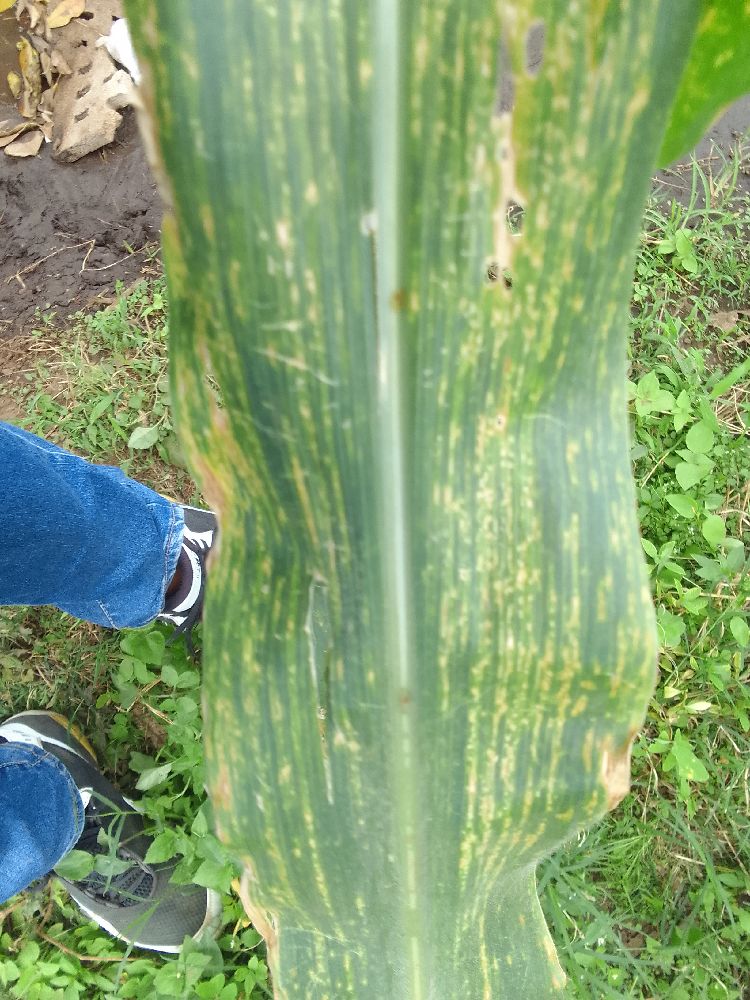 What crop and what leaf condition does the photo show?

maize, maize lethal necrosis
